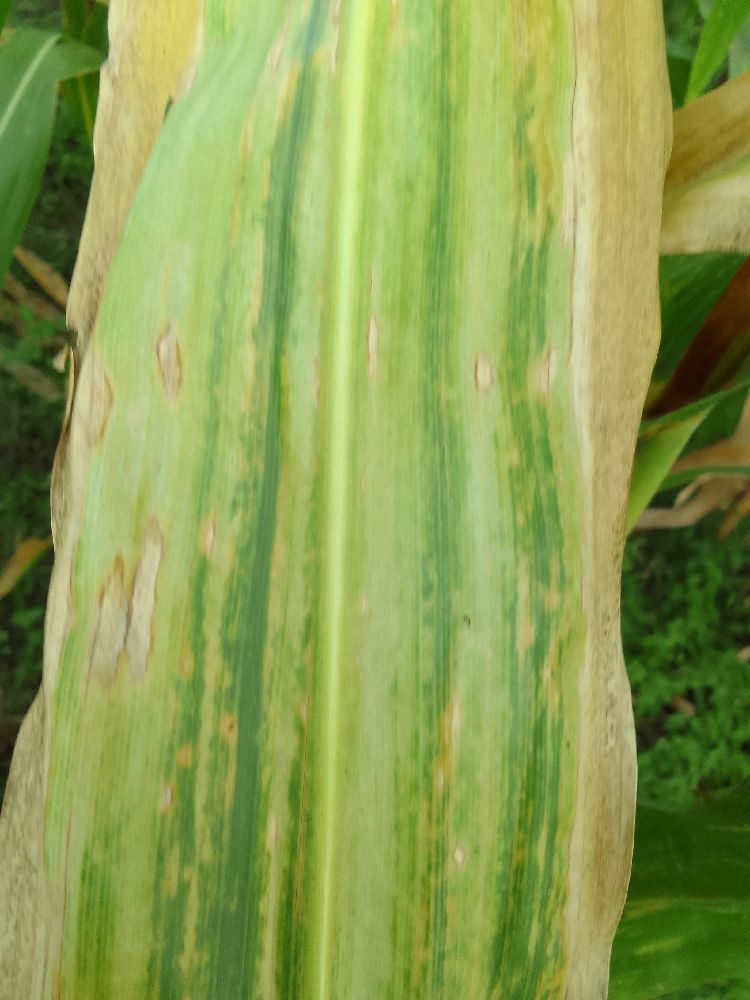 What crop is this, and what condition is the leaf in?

maize, maize lethal necrosis
